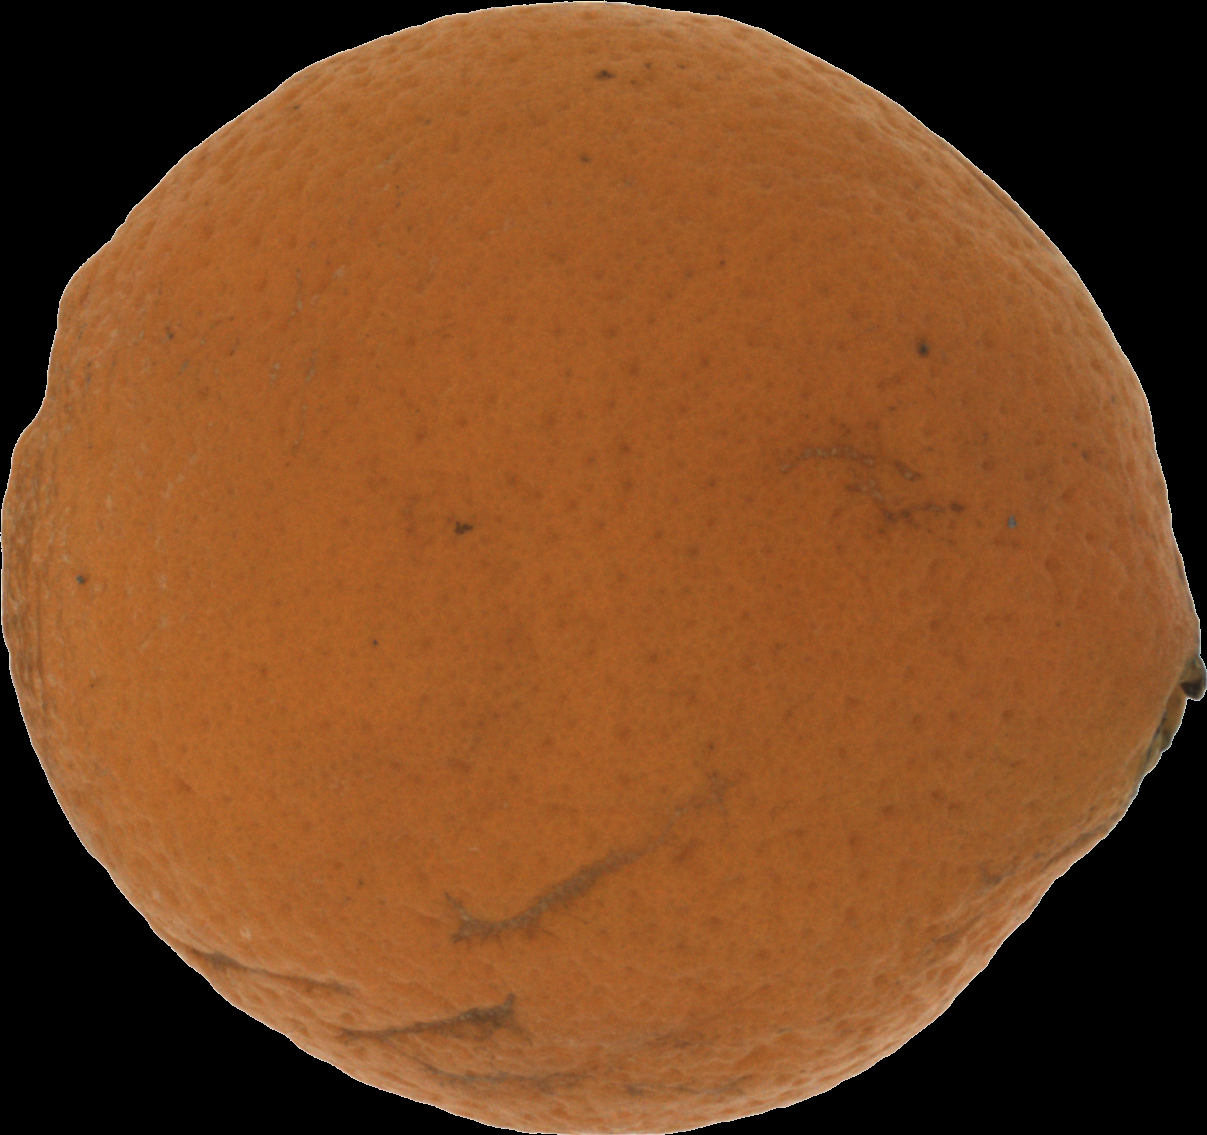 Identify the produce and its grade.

orange, bad
